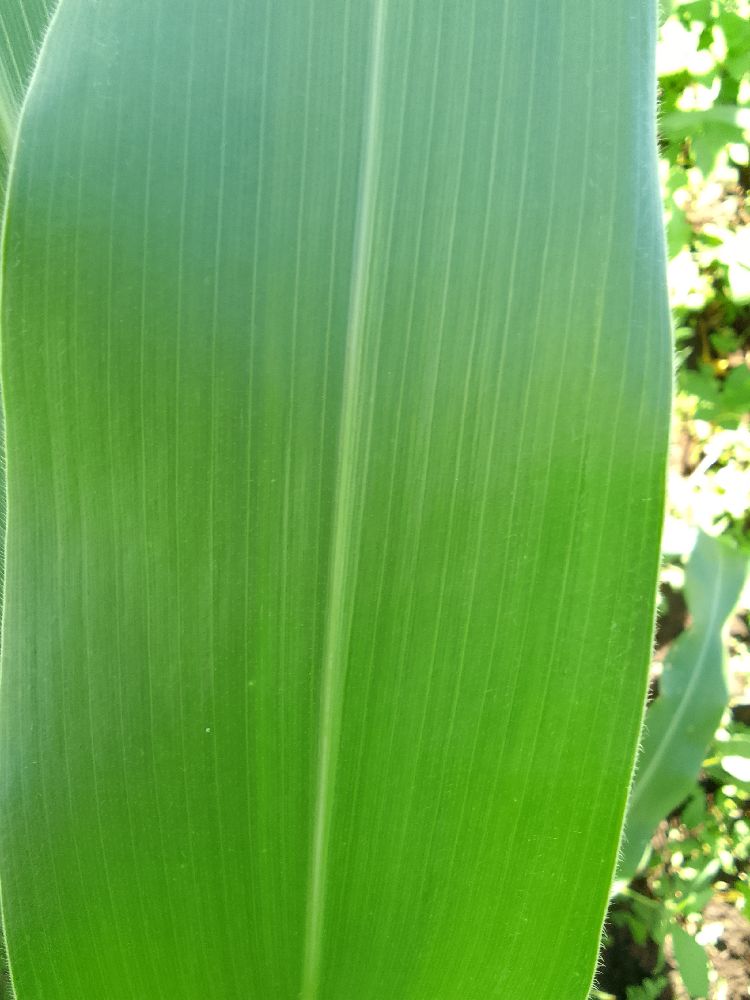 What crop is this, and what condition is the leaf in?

maize, healthy
